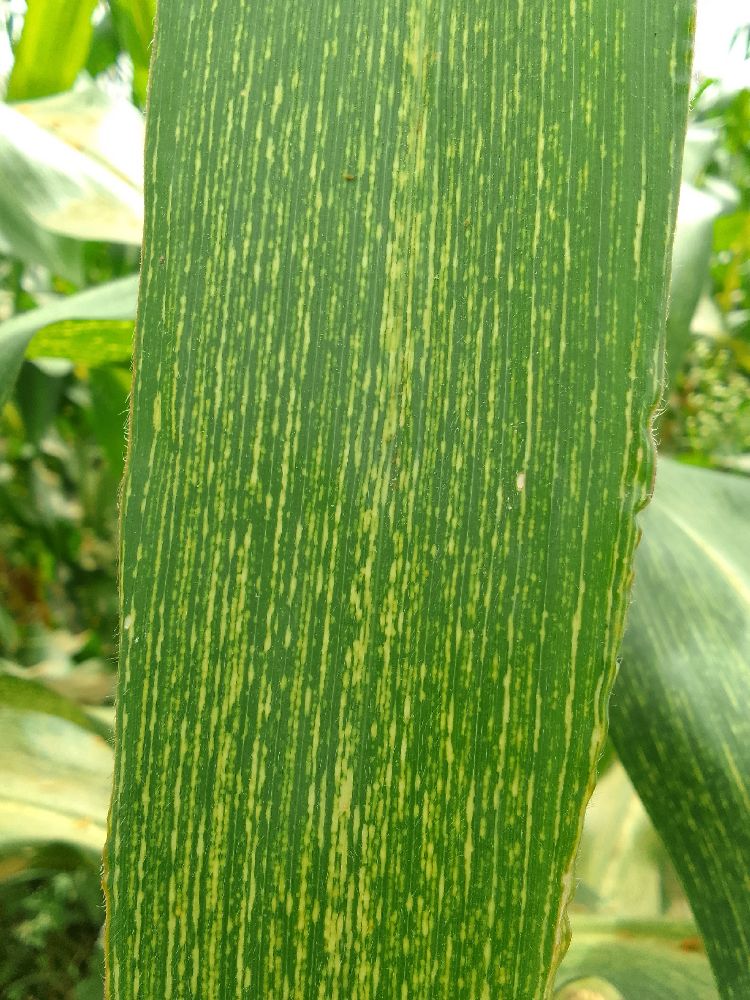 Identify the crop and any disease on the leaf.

maize, maize streak virus
